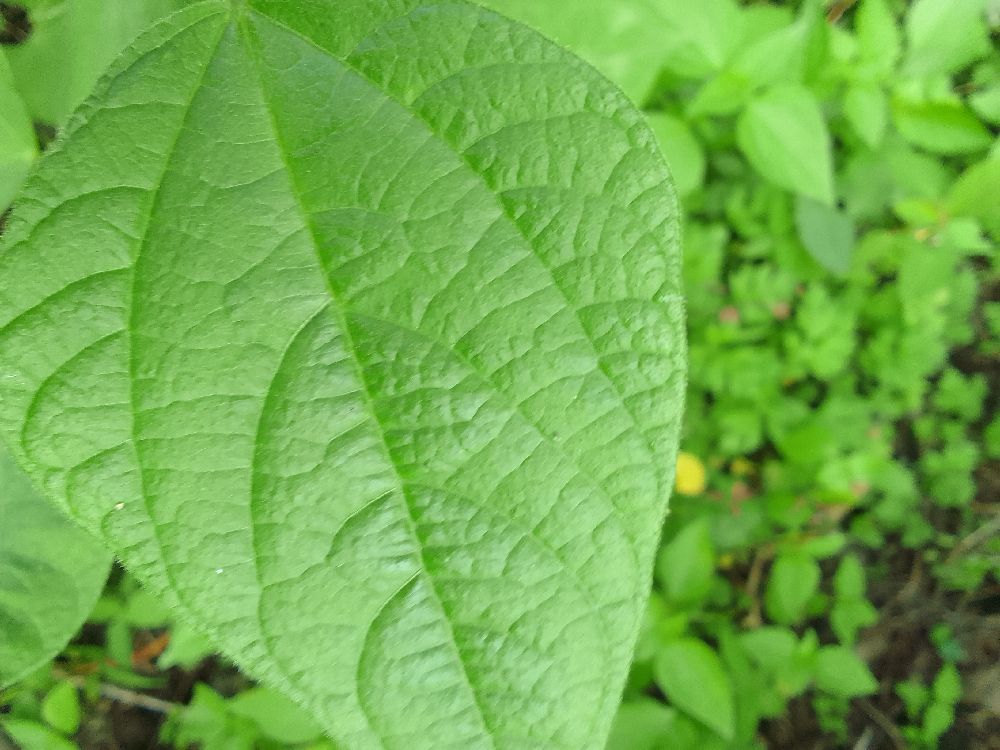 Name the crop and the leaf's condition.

common bean, healthy
